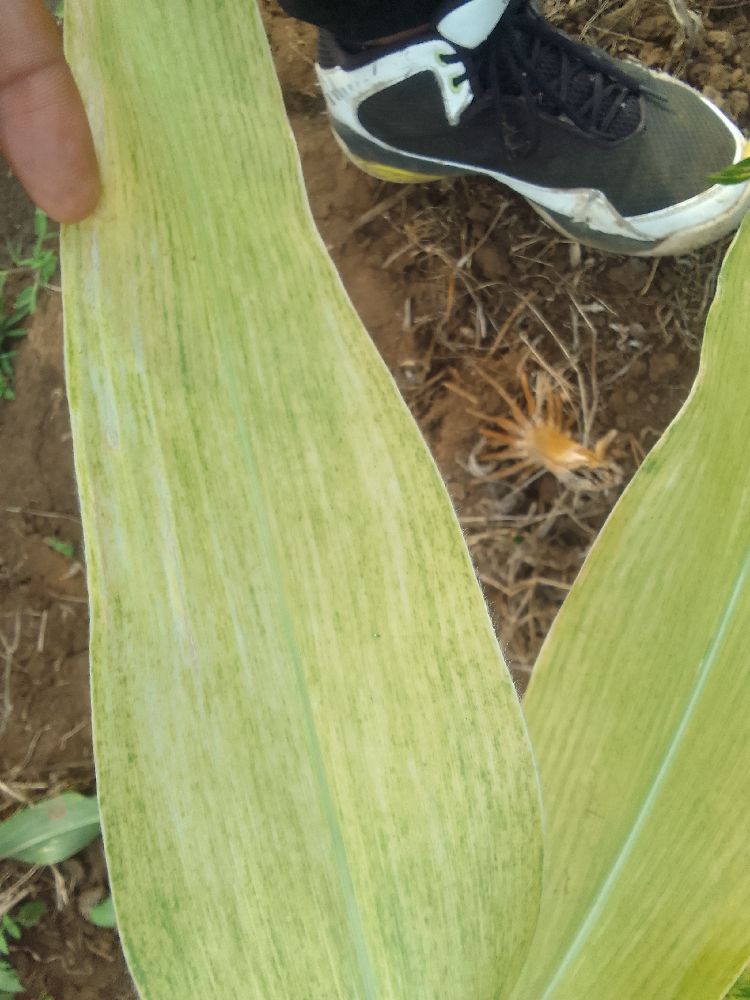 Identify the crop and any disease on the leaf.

maize, maize lethal necrosis
